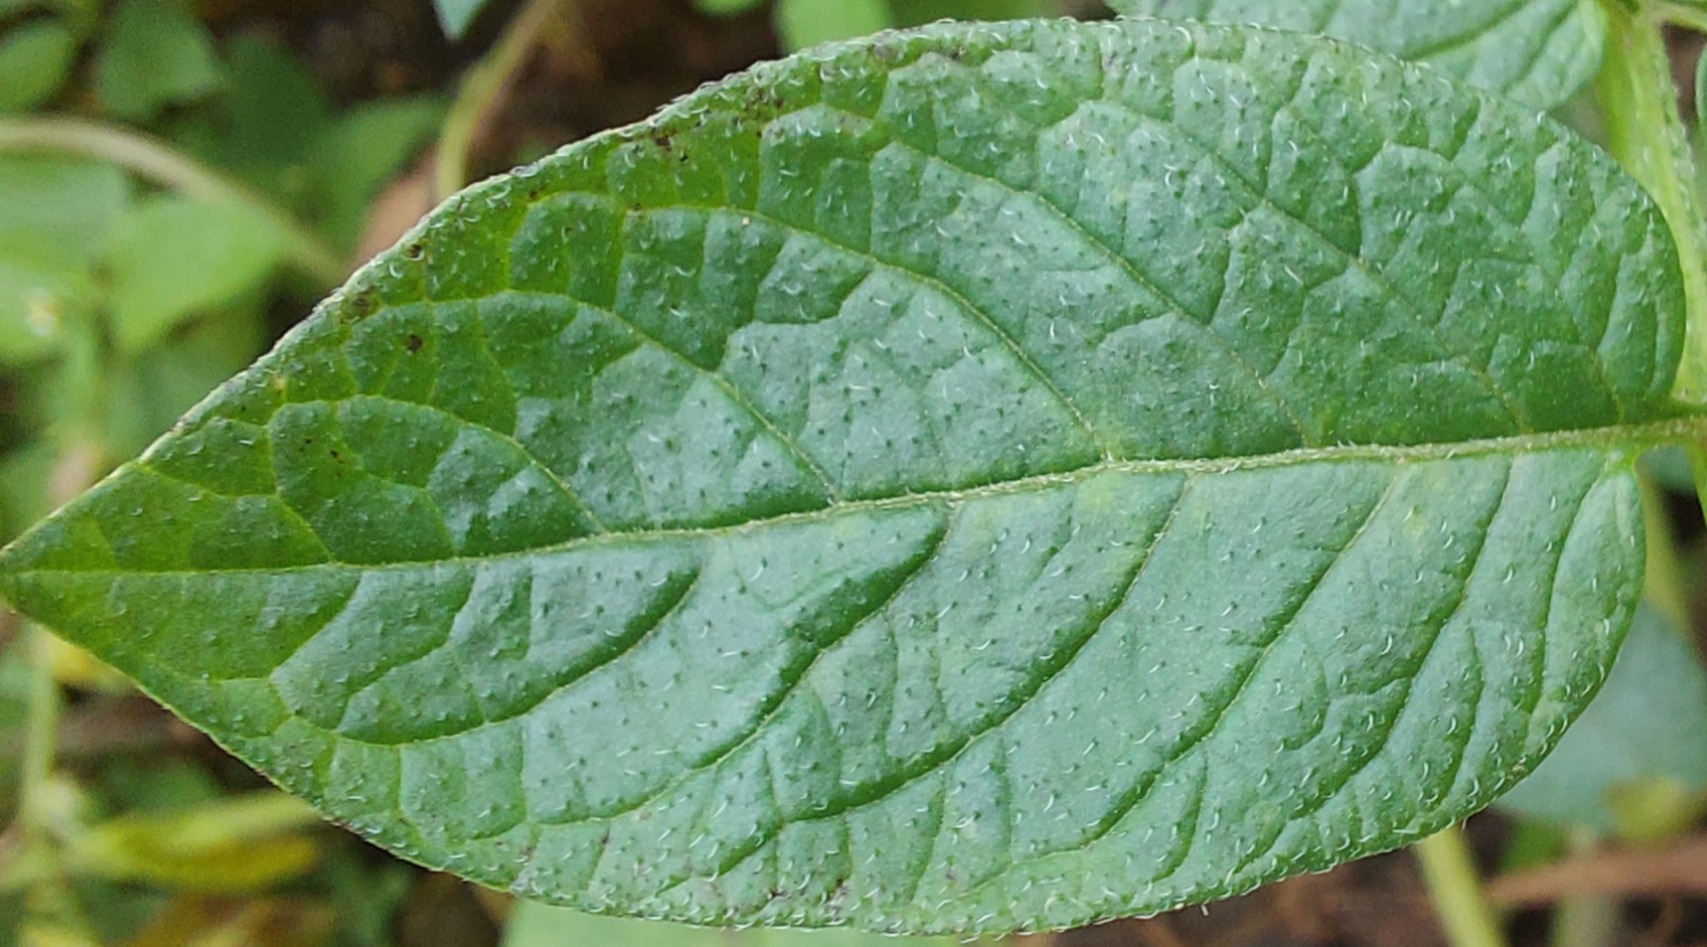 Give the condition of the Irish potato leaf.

healthy
